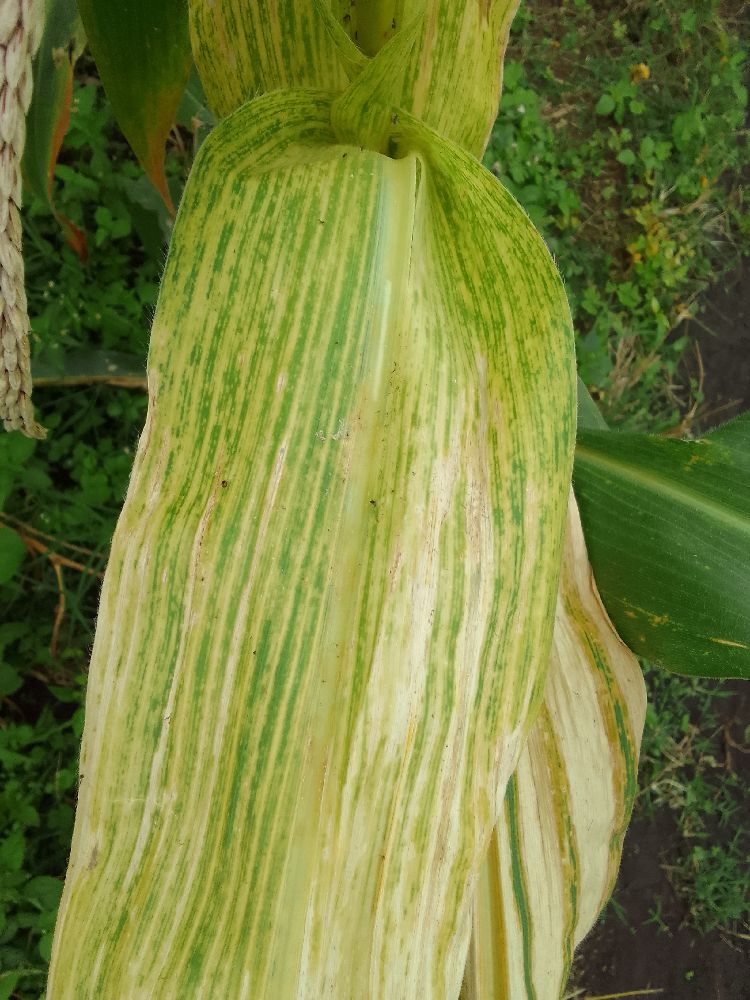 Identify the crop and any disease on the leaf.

maize, maize lethal necrosis
